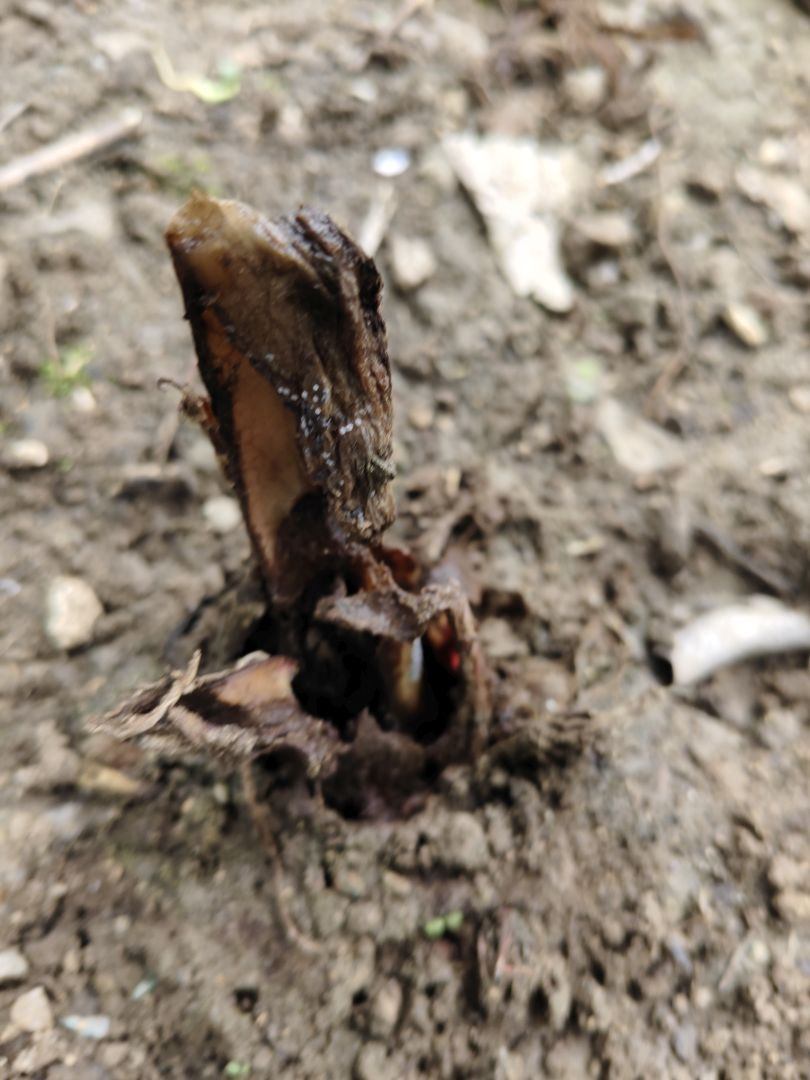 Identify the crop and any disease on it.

taro, root rot
